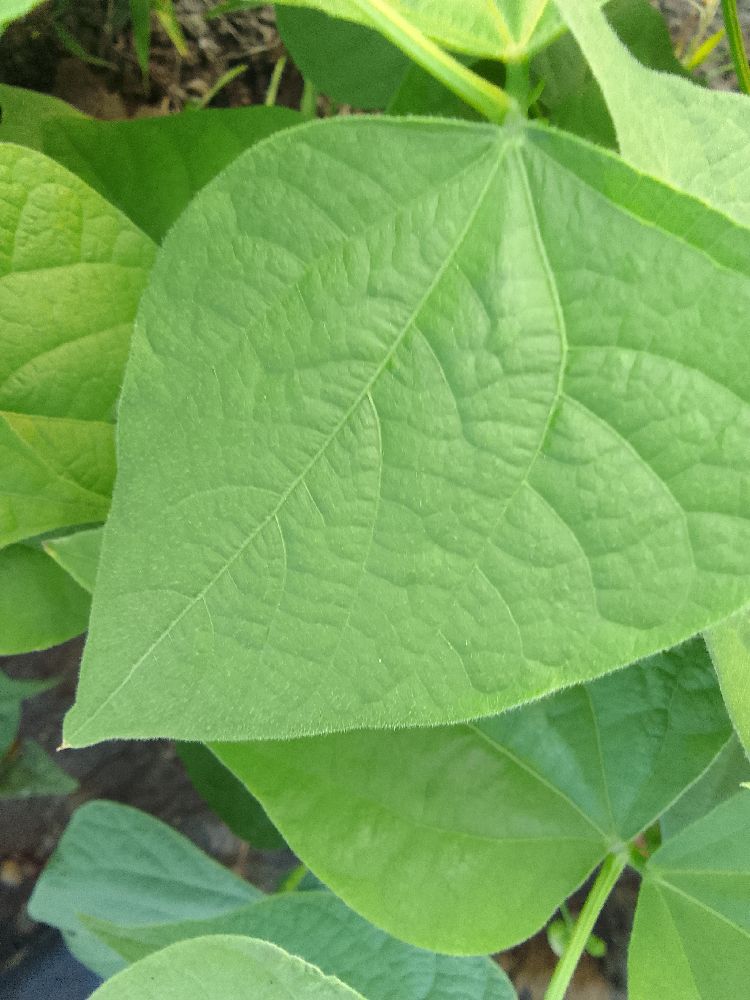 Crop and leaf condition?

common bean, healthy
